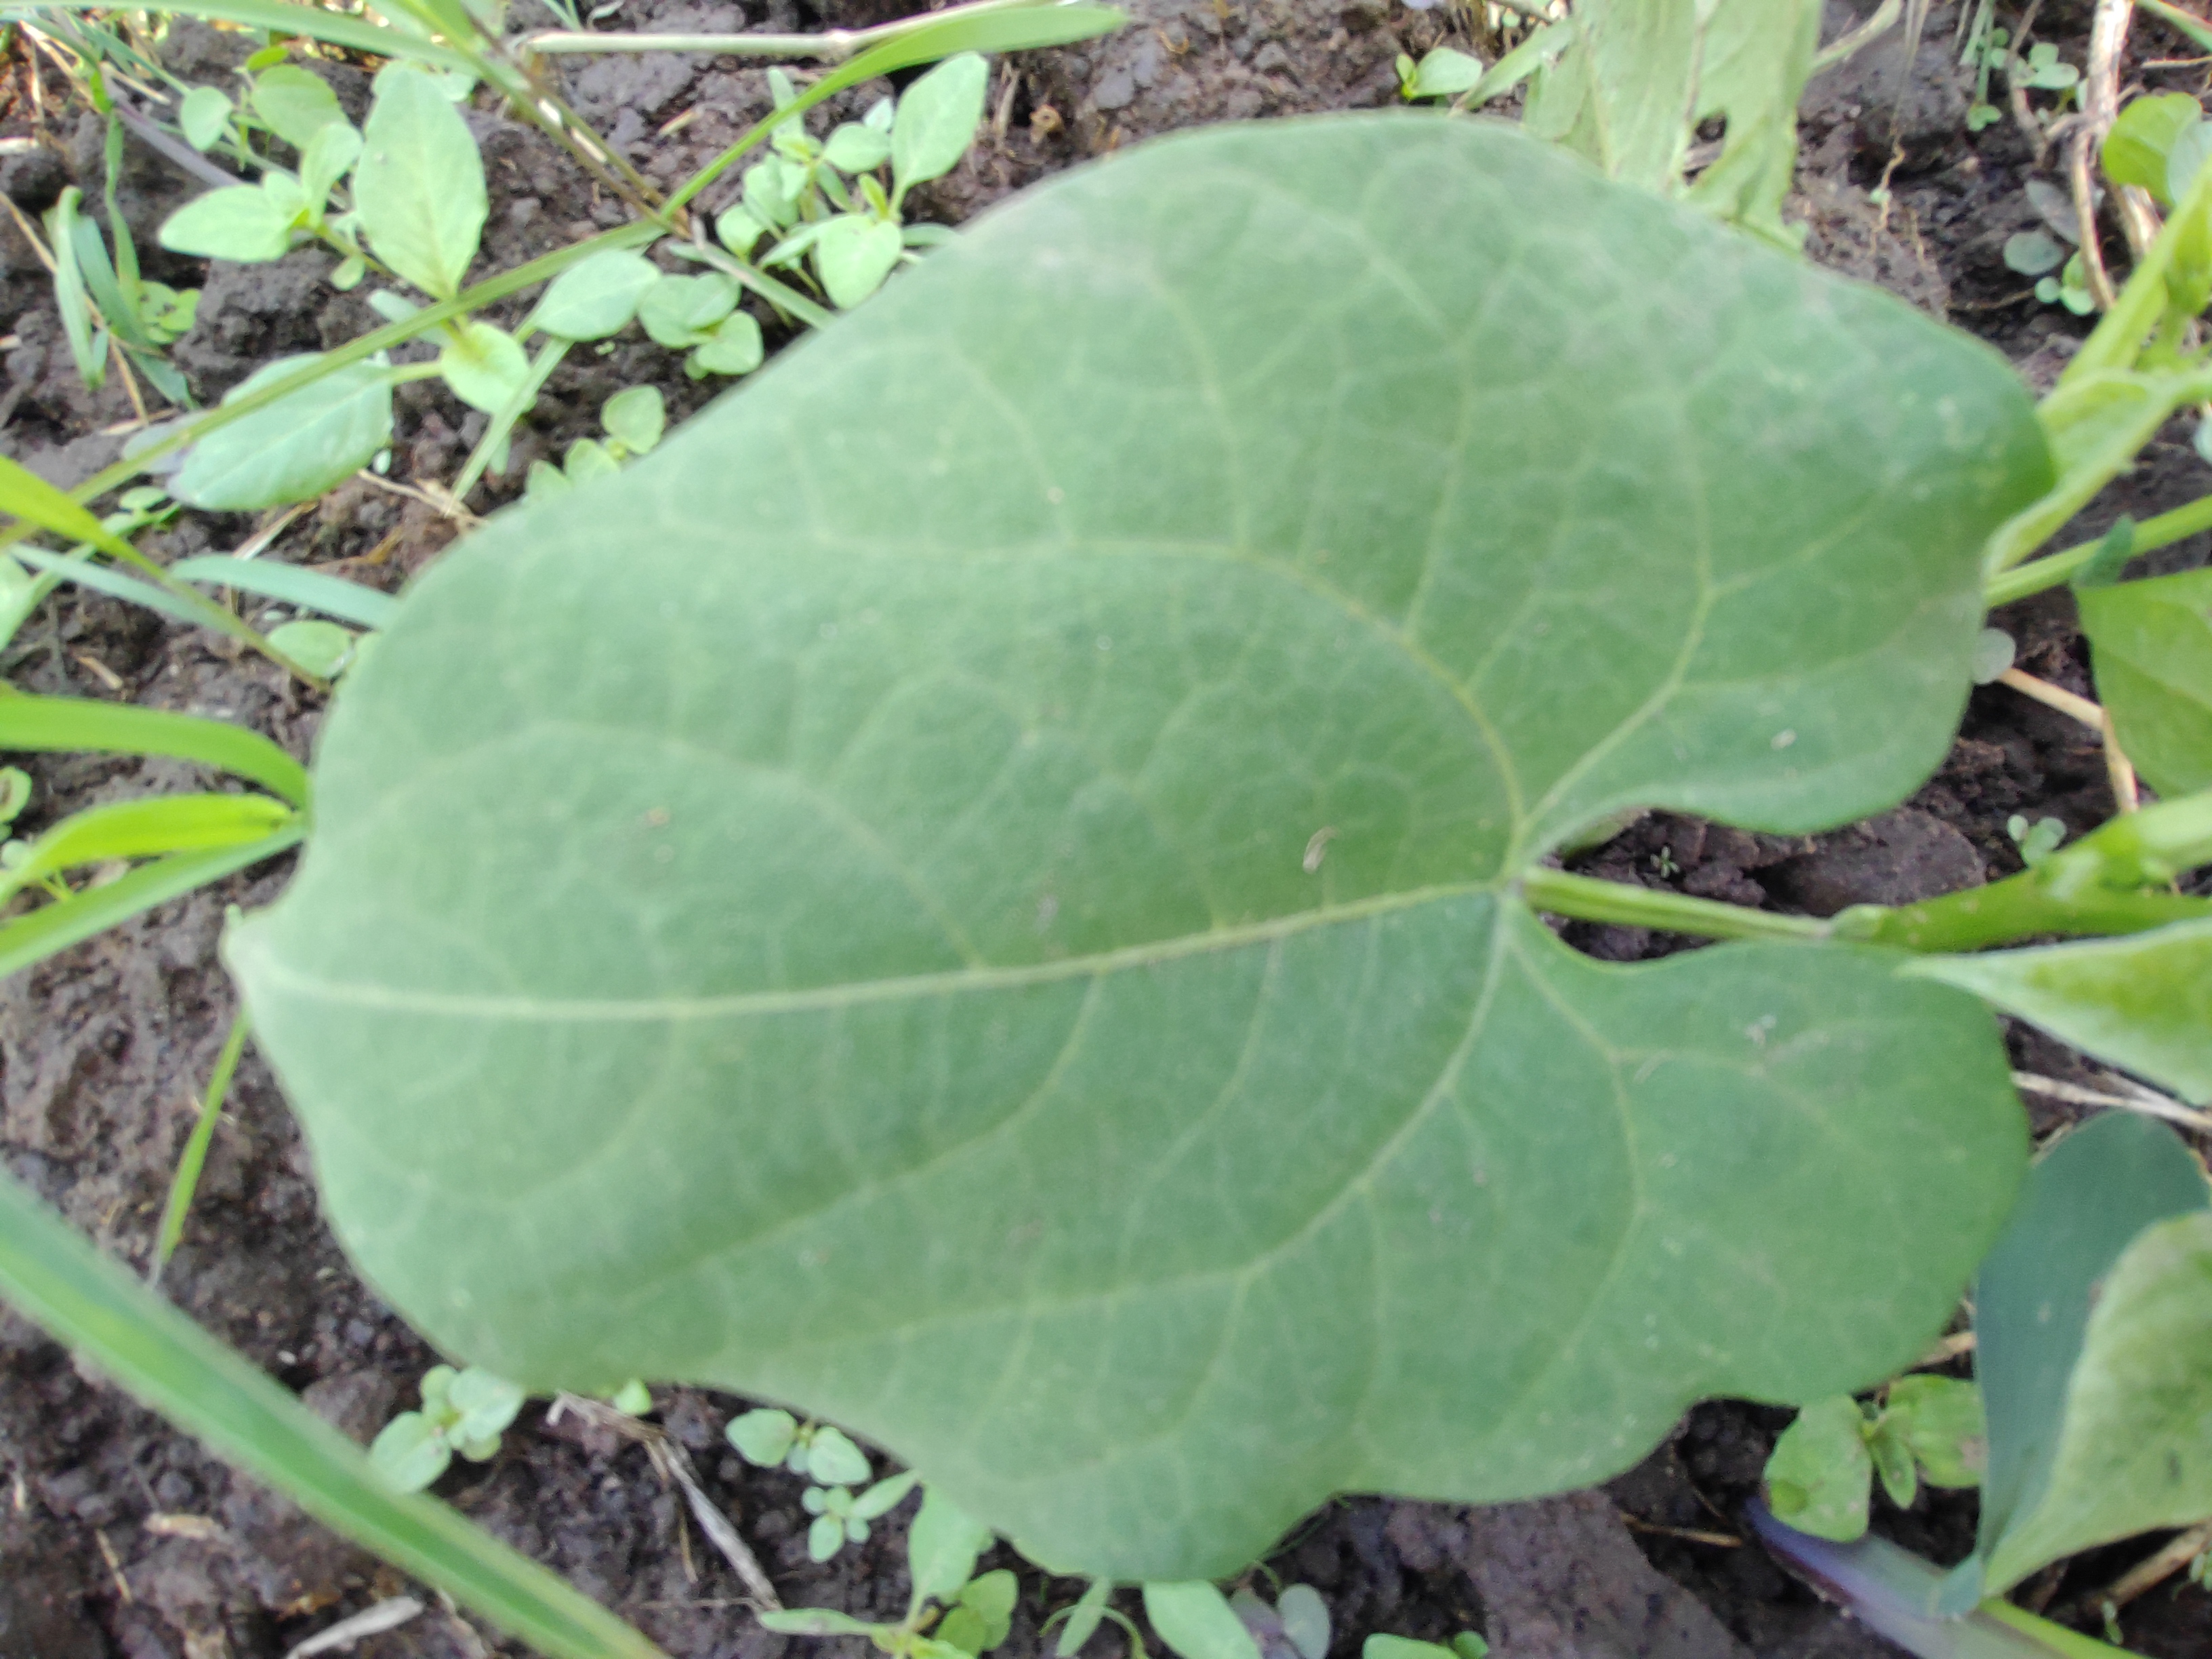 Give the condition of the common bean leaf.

healthy
